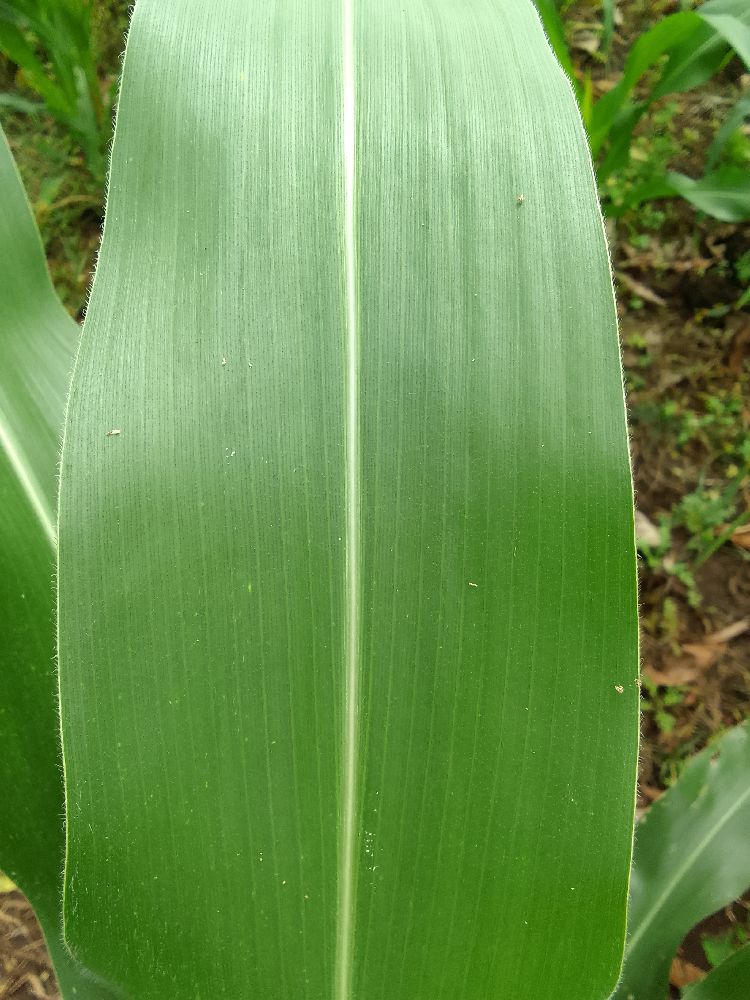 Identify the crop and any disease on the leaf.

maize, healthy
